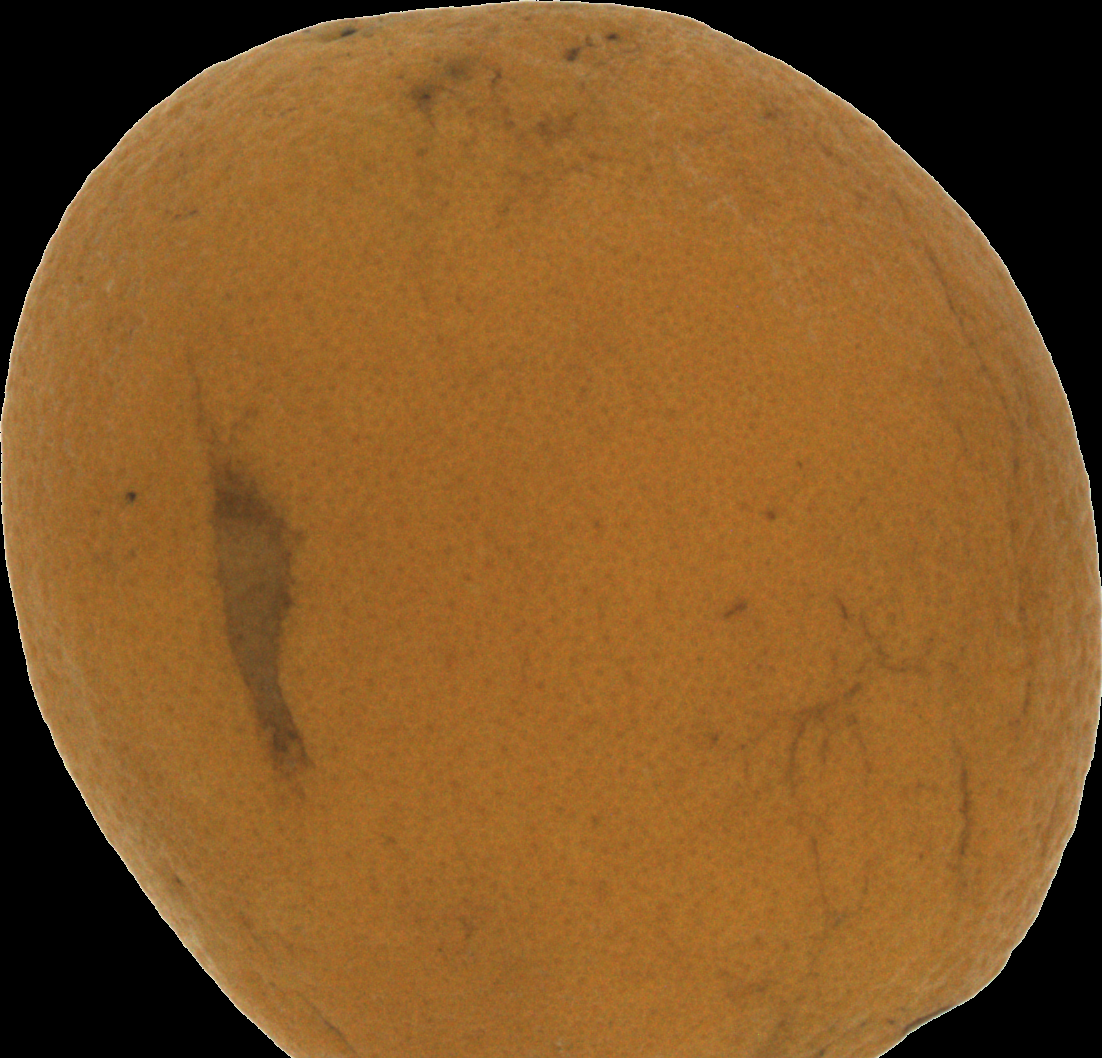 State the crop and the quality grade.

orange, bad
